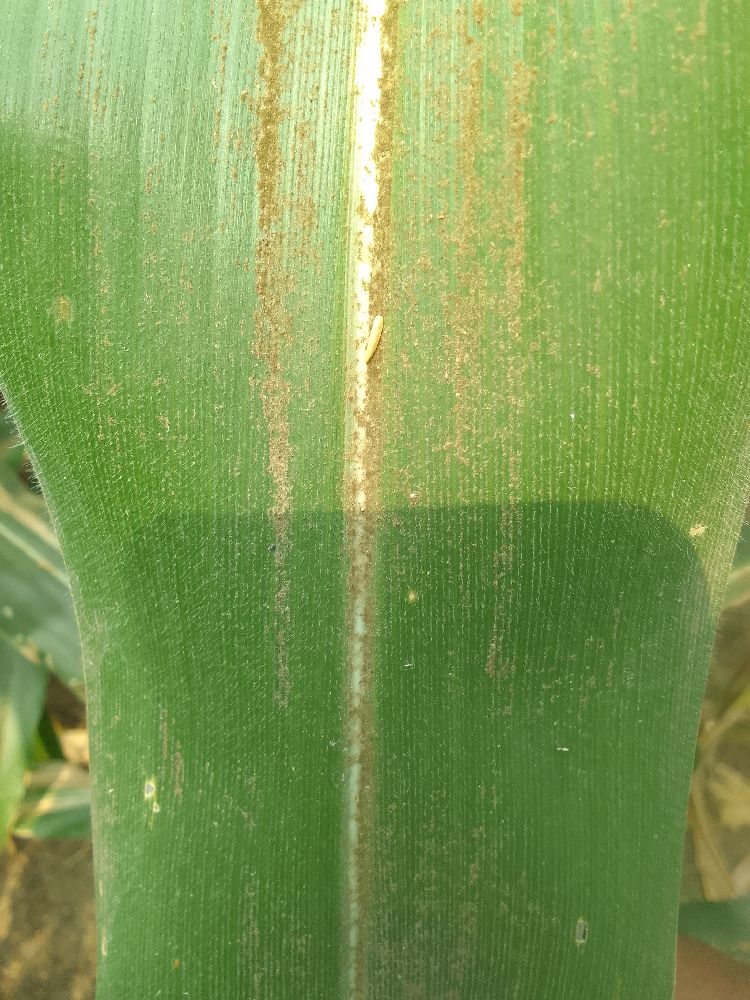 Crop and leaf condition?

maize, healthy
